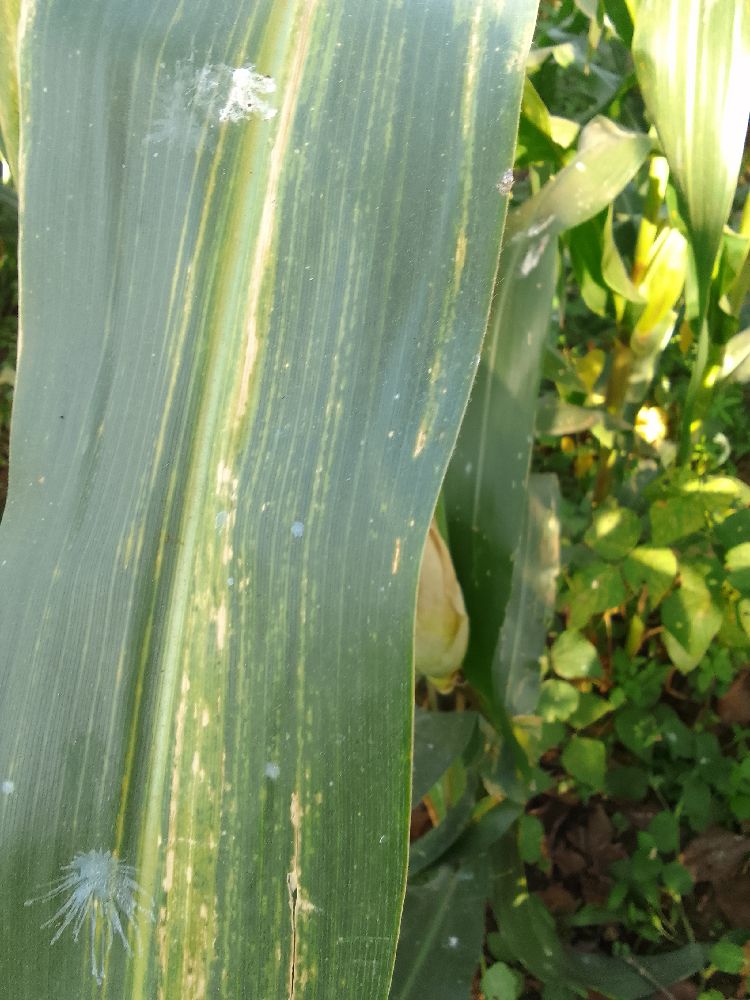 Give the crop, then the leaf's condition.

maize, maize lethal necrosis
